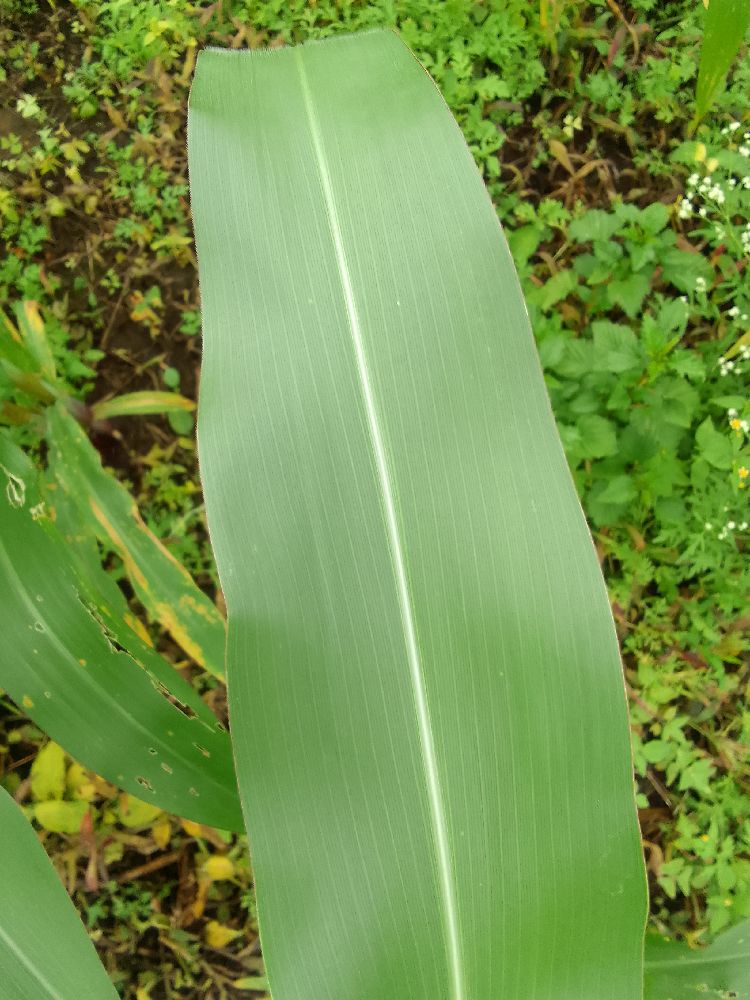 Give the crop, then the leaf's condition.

maize, healthy
